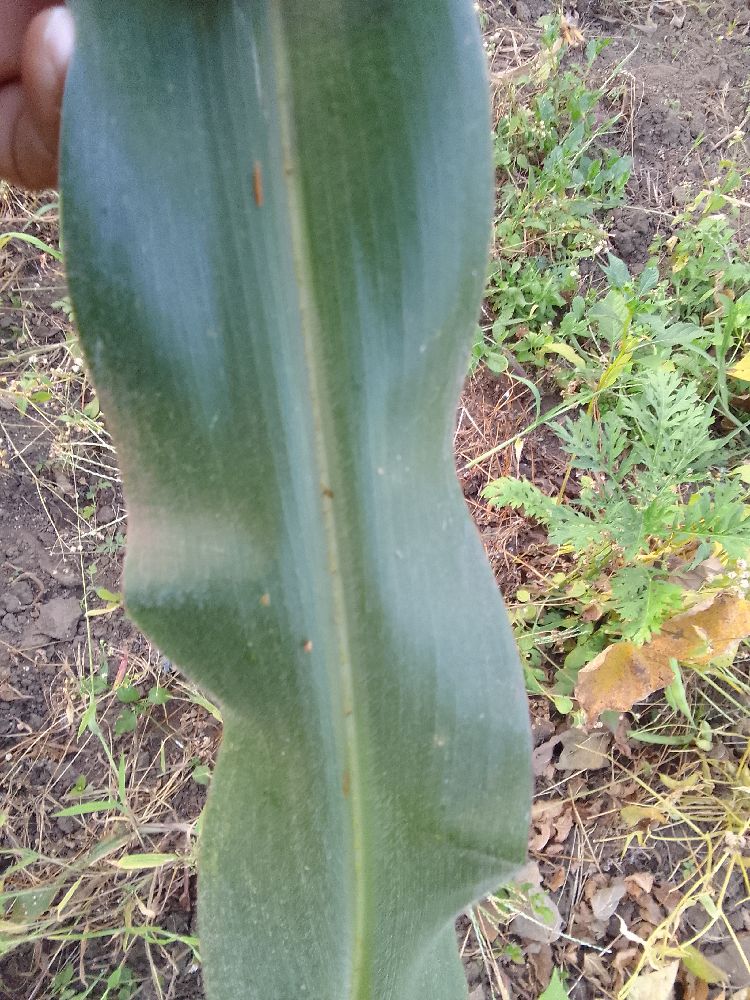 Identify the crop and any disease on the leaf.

maize, healthy
